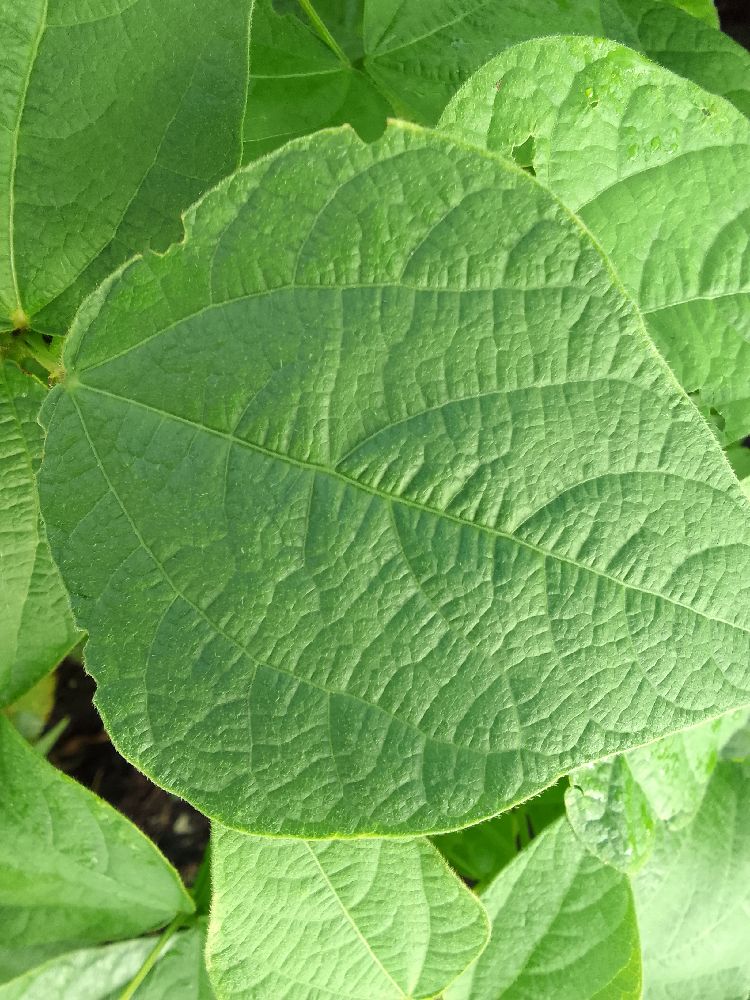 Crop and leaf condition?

common bean, healthy
